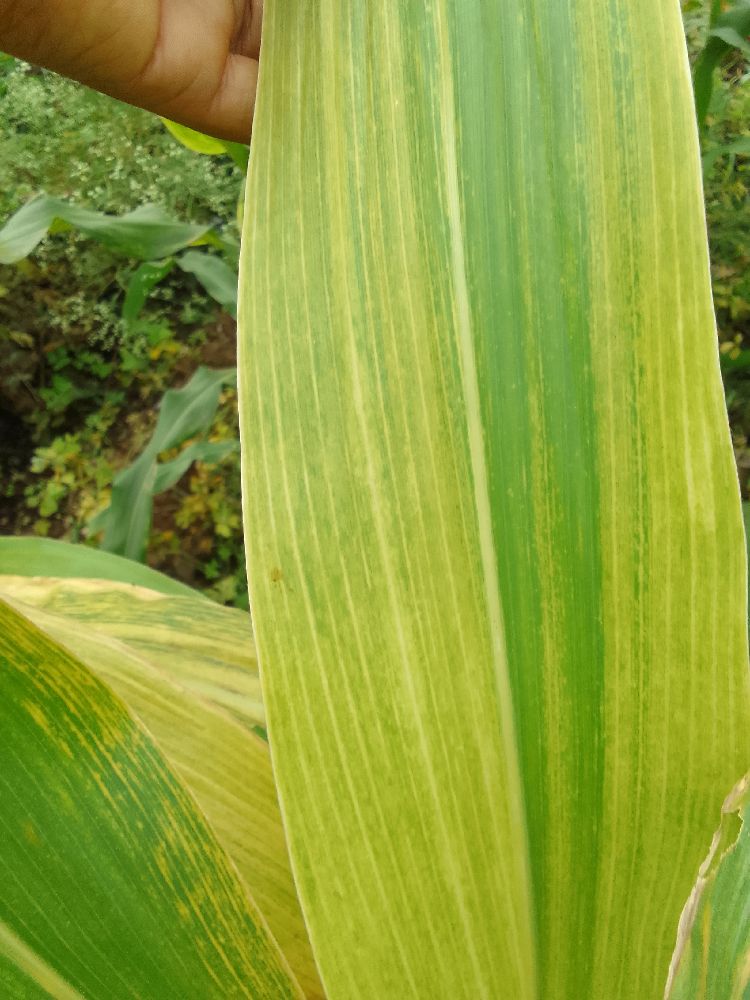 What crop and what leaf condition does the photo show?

maize, maize lethal necrosis
